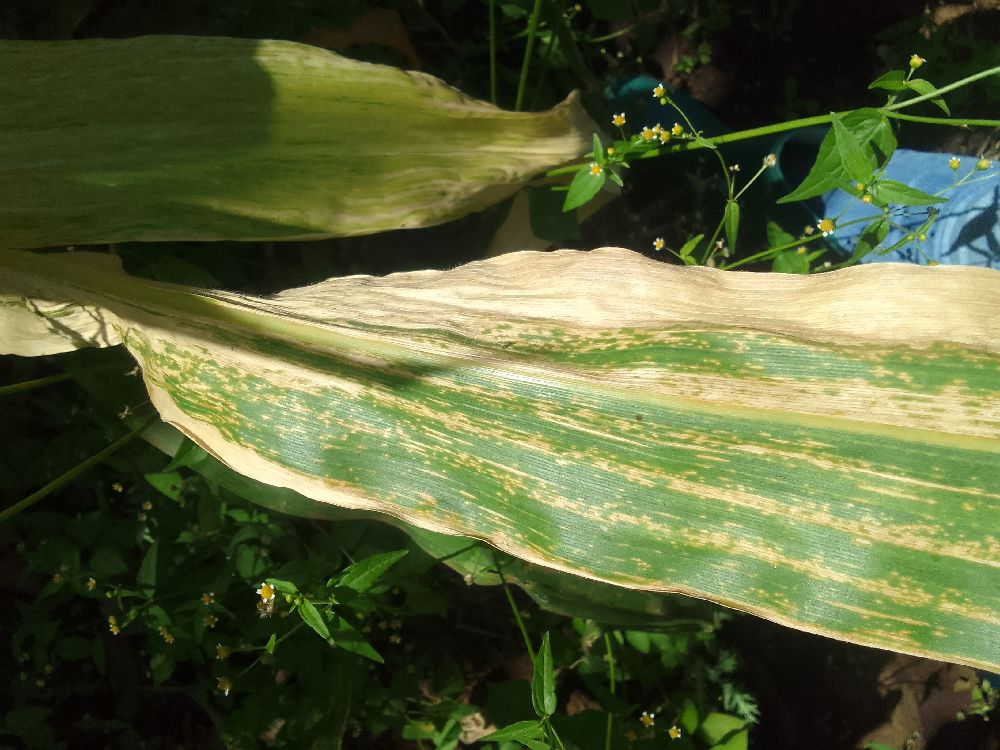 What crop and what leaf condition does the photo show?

maize, maize lethal necrosis
